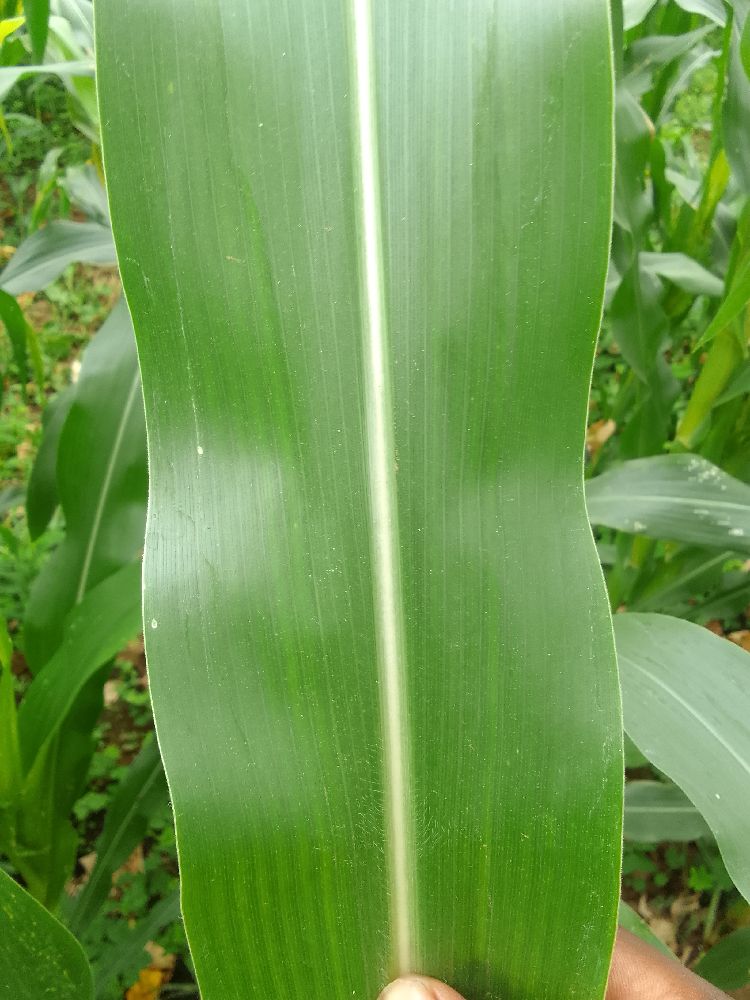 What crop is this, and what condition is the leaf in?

maize, healthy
